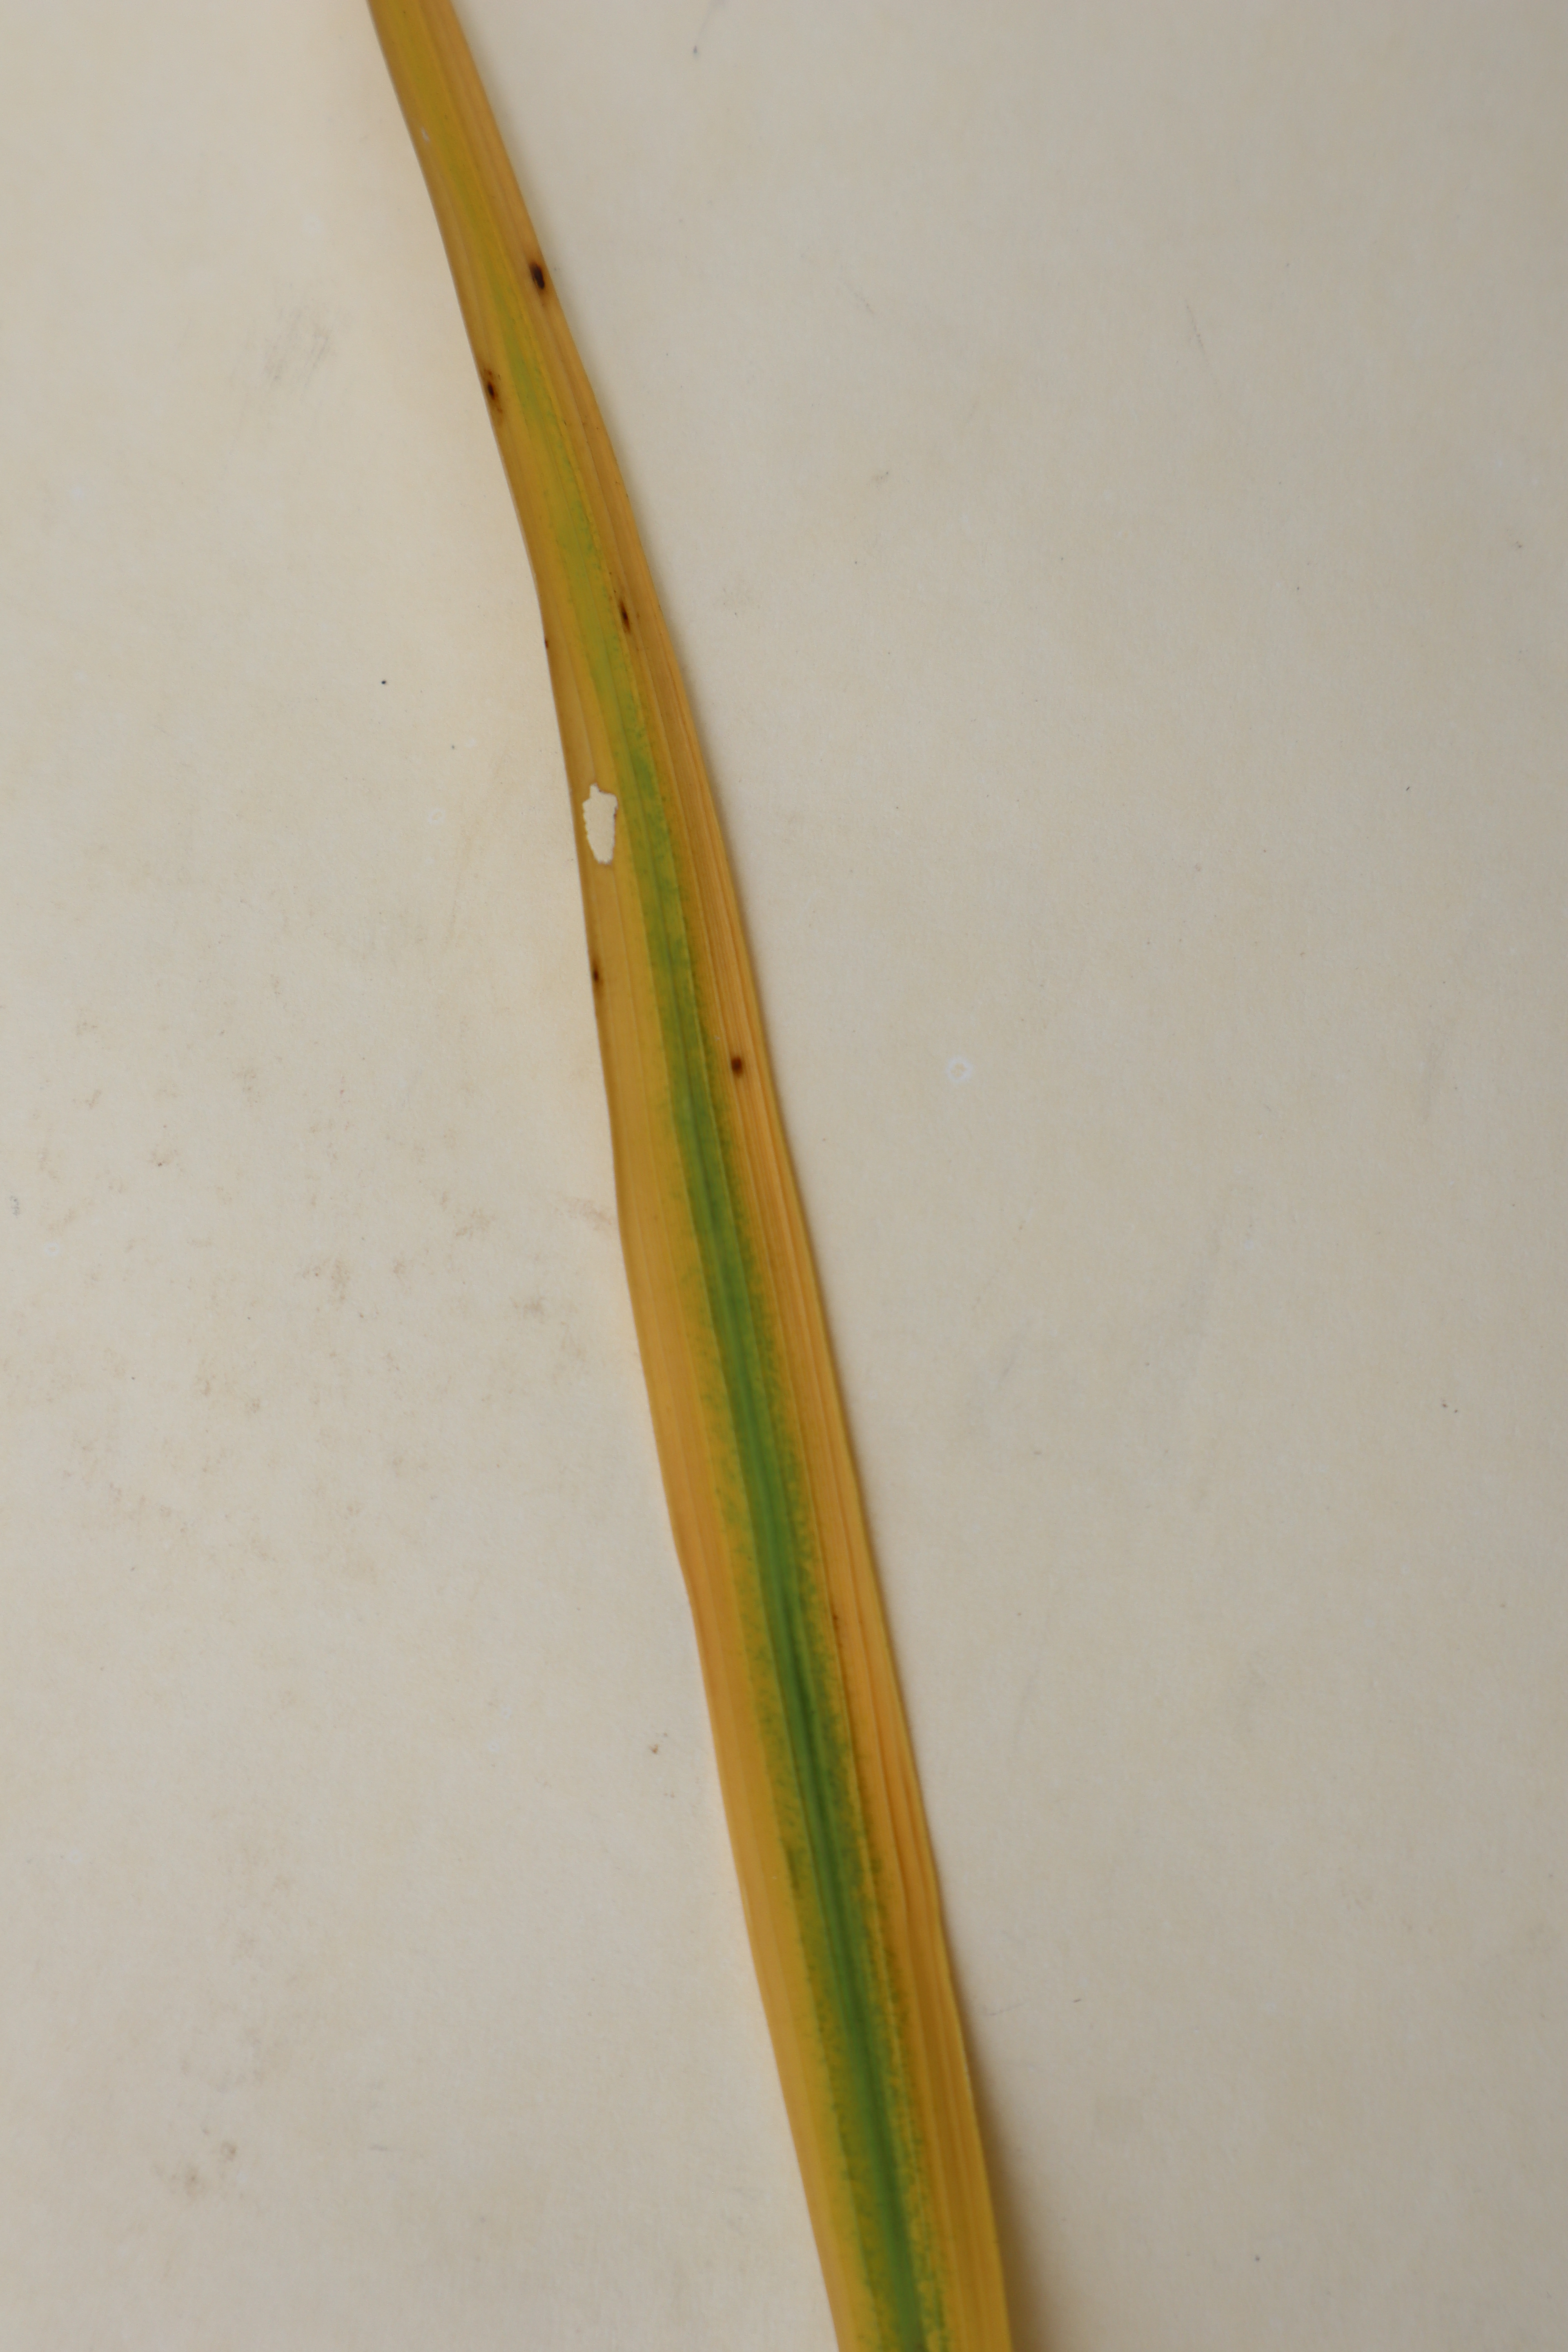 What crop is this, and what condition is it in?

rice, tungro virus disease
